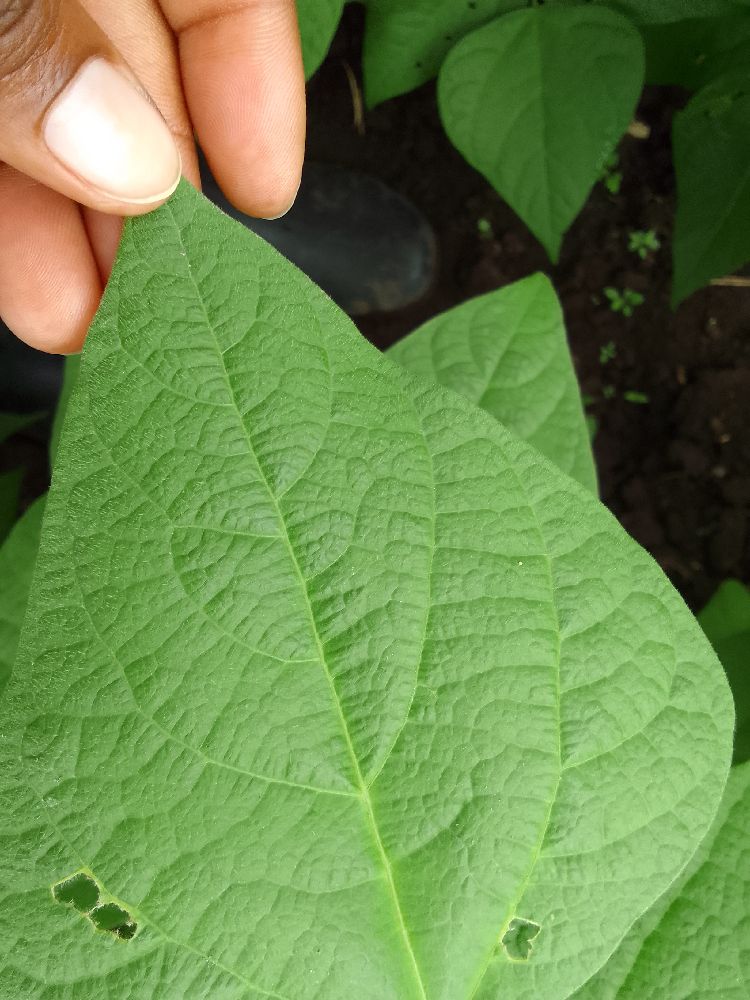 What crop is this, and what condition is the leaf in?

common bean, healthy
